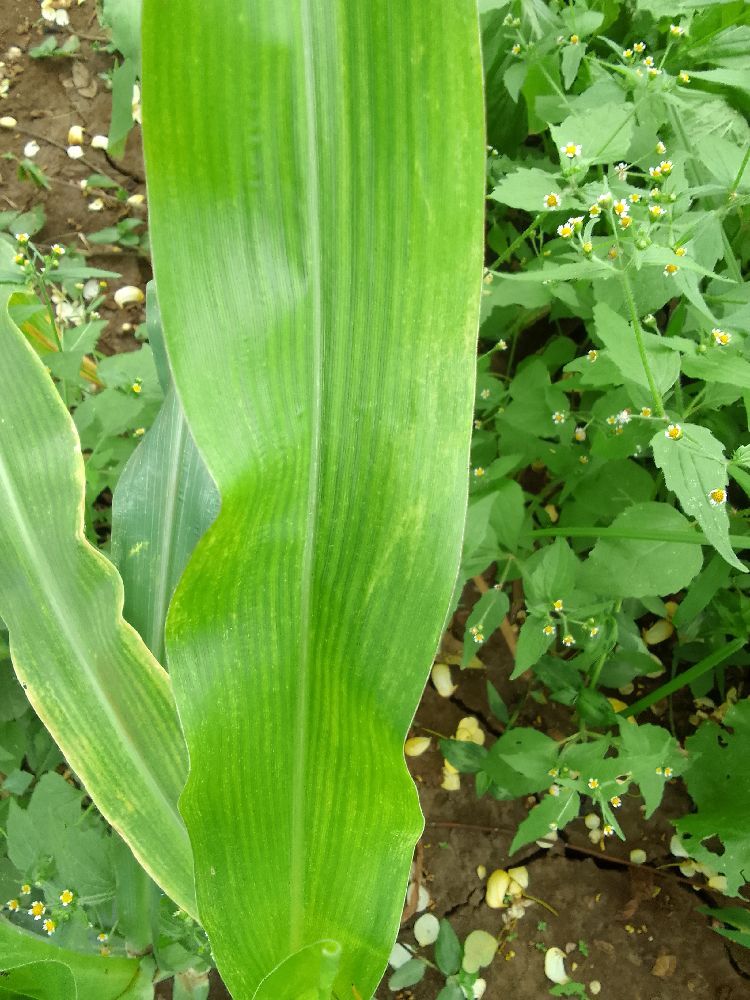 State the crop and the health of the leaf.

maize, maize lethal necrosis
